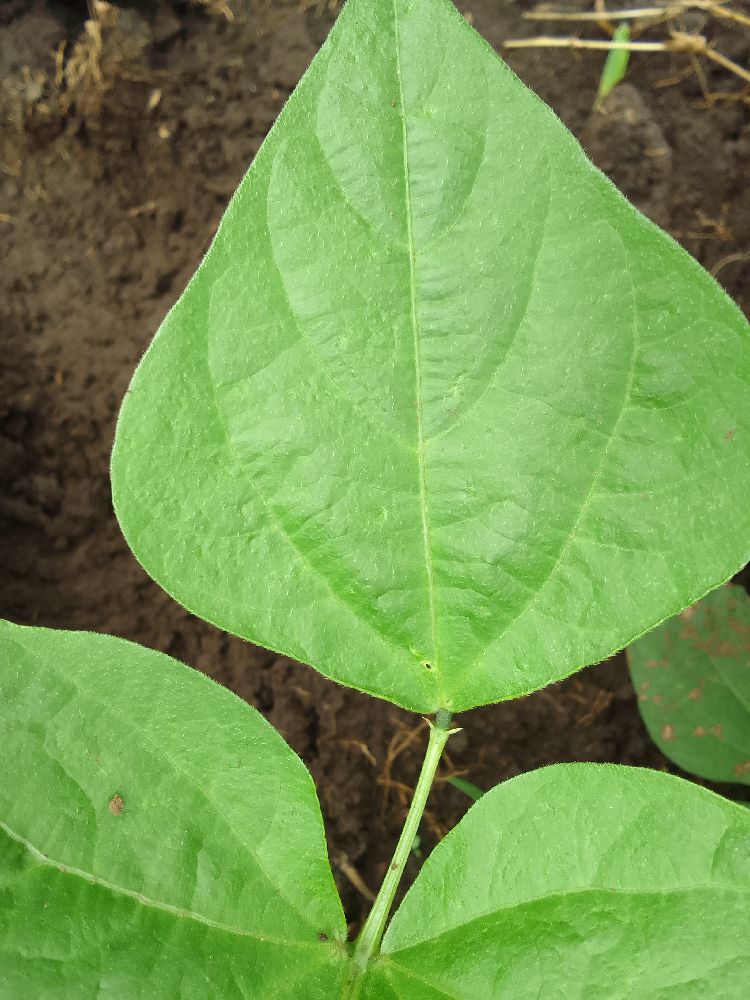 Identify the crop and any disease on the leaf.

common bean, healthy
